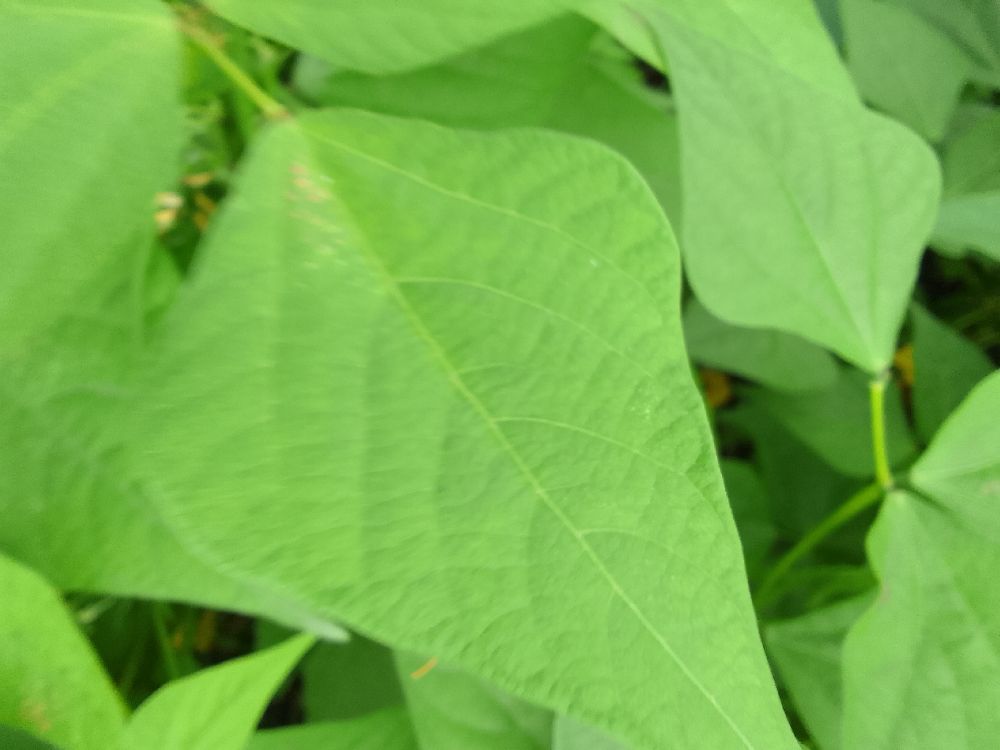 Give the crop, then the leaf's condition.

common bean, healthy
